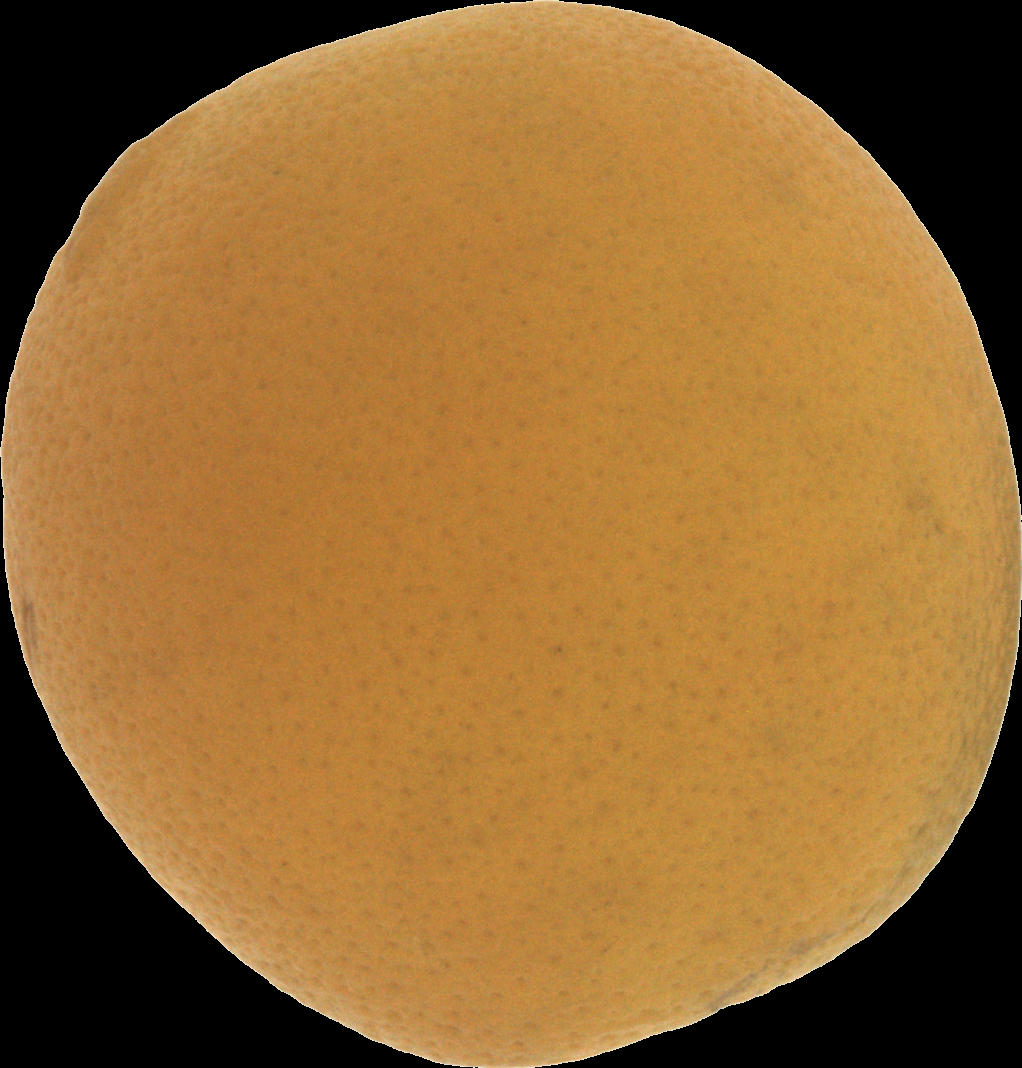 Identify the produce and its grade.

orange, bad
